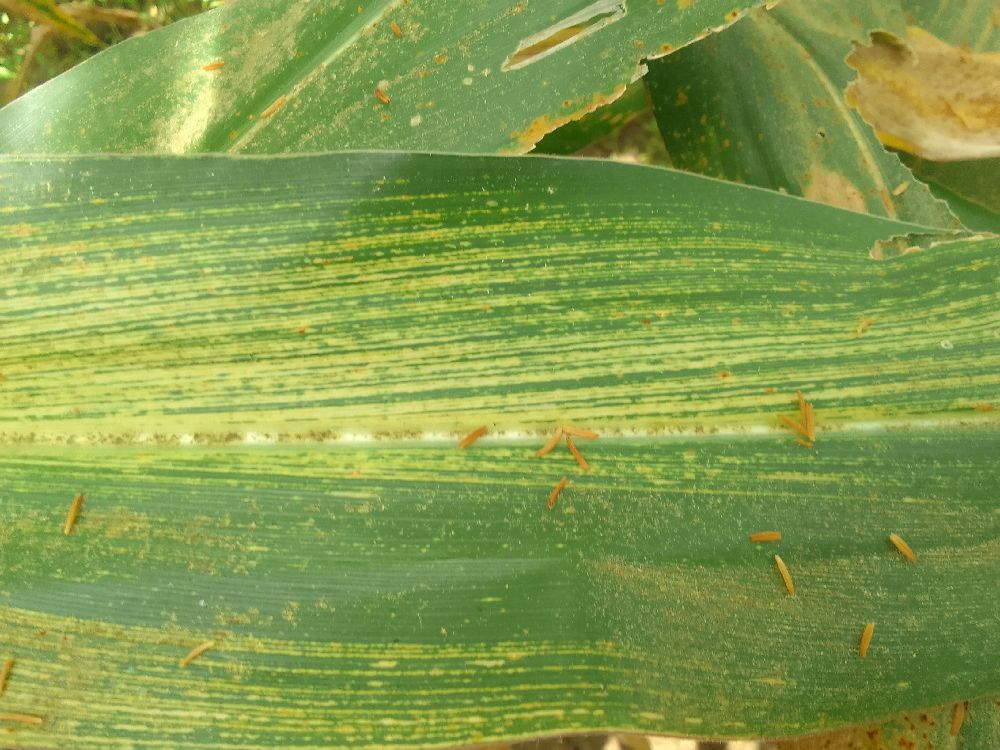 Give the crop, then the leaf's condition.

maize, maize streak virus
